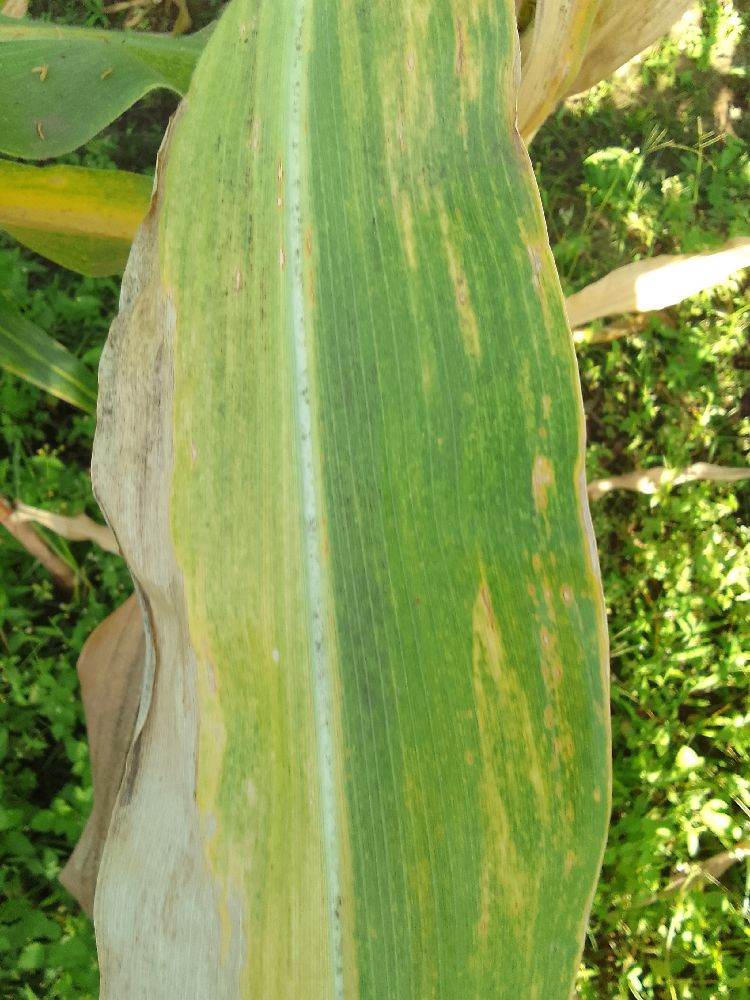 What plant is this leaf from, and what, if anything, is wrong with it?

maize, maize lethal necrosis
